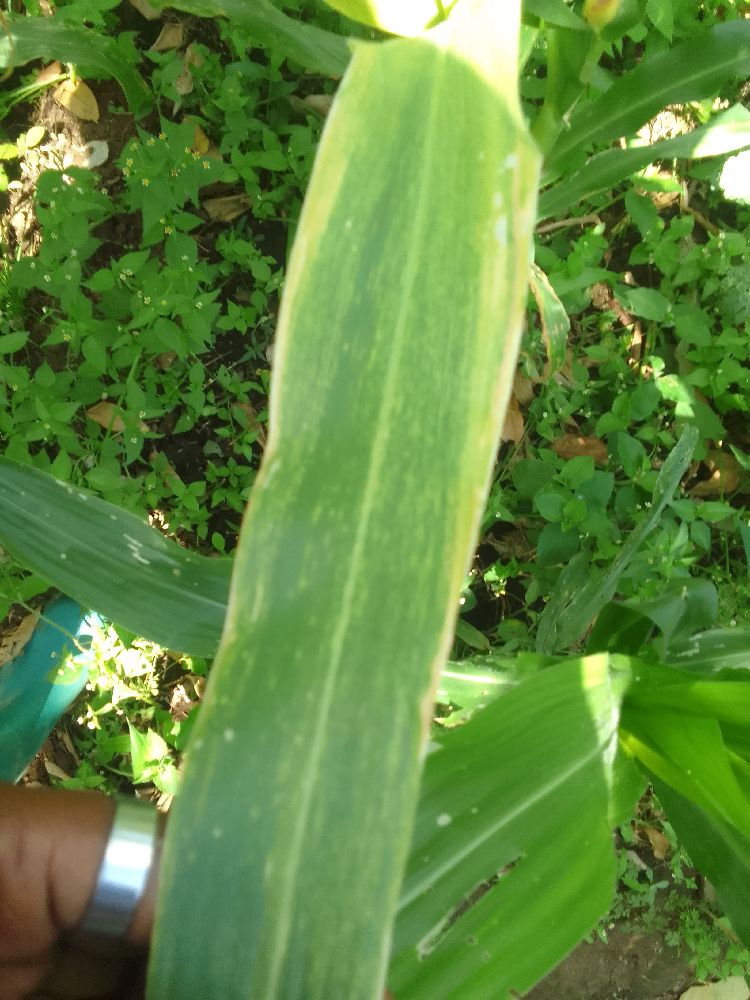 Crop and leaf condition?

maize, maize lethal necrosis
